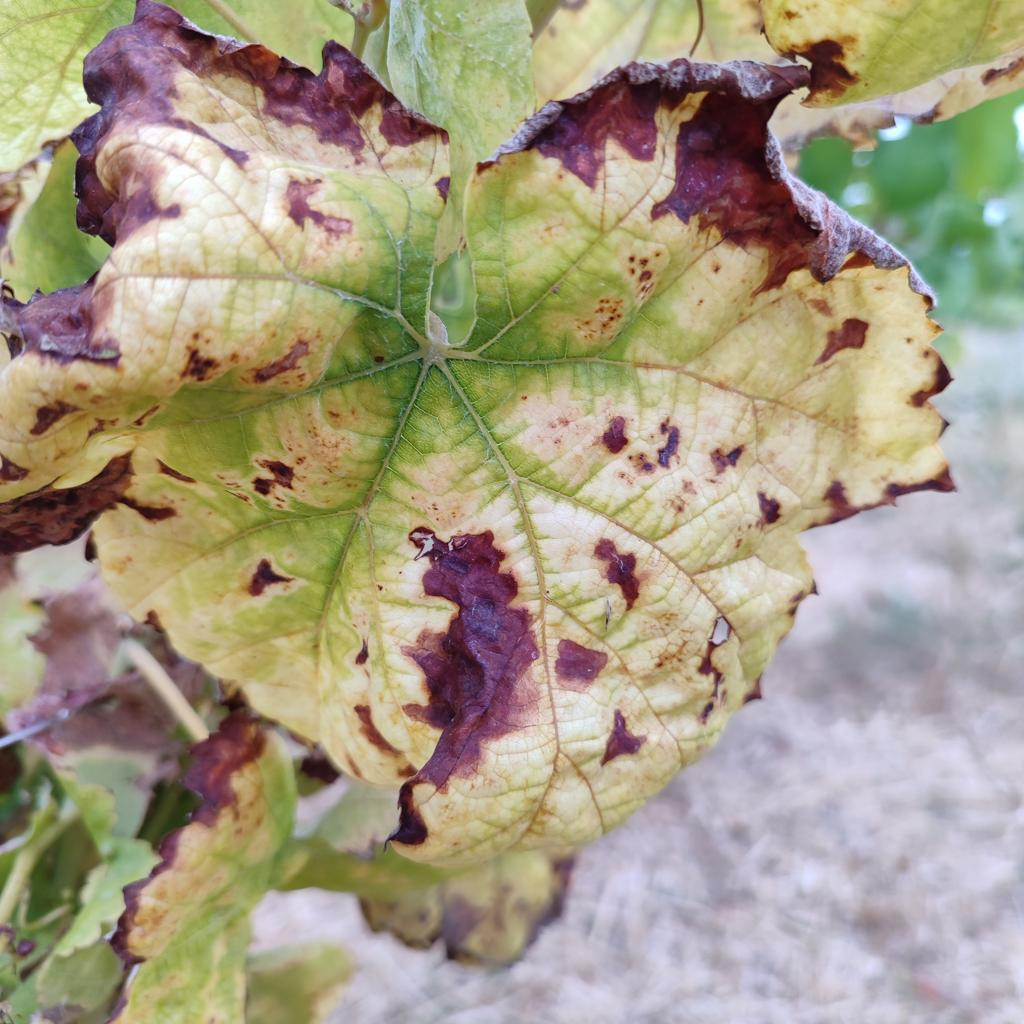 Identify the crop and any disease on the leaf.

grapevine, esca complex
